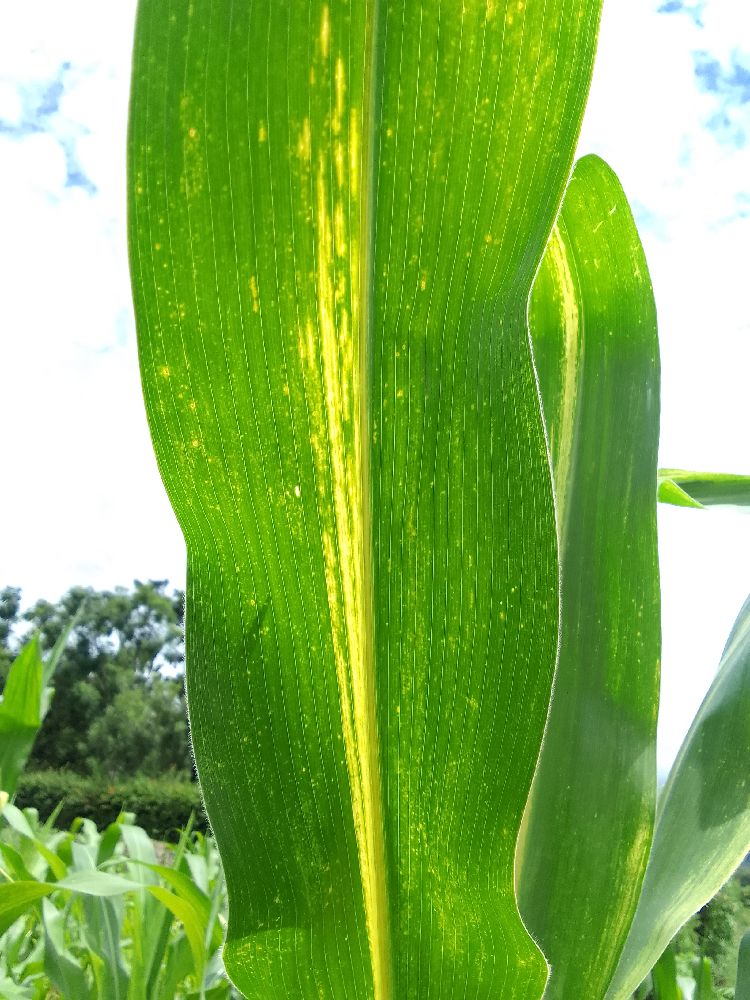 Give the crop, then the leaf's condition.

maize, maize lethal necrosis
